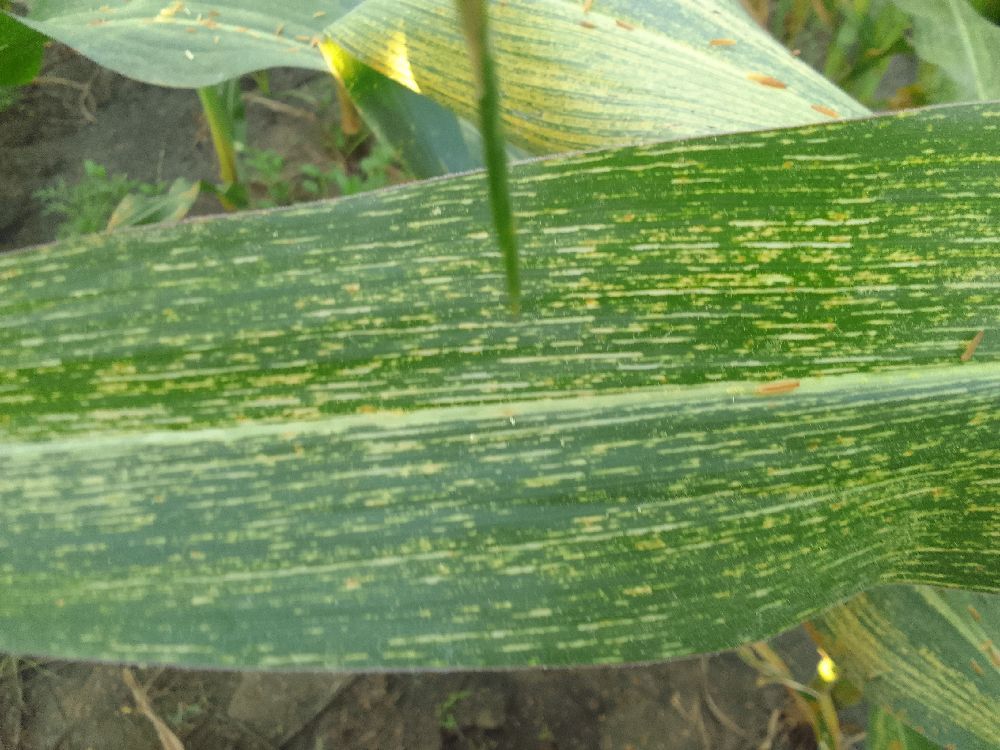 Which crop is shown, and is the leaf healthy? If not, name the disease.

maize, maize streak virus
